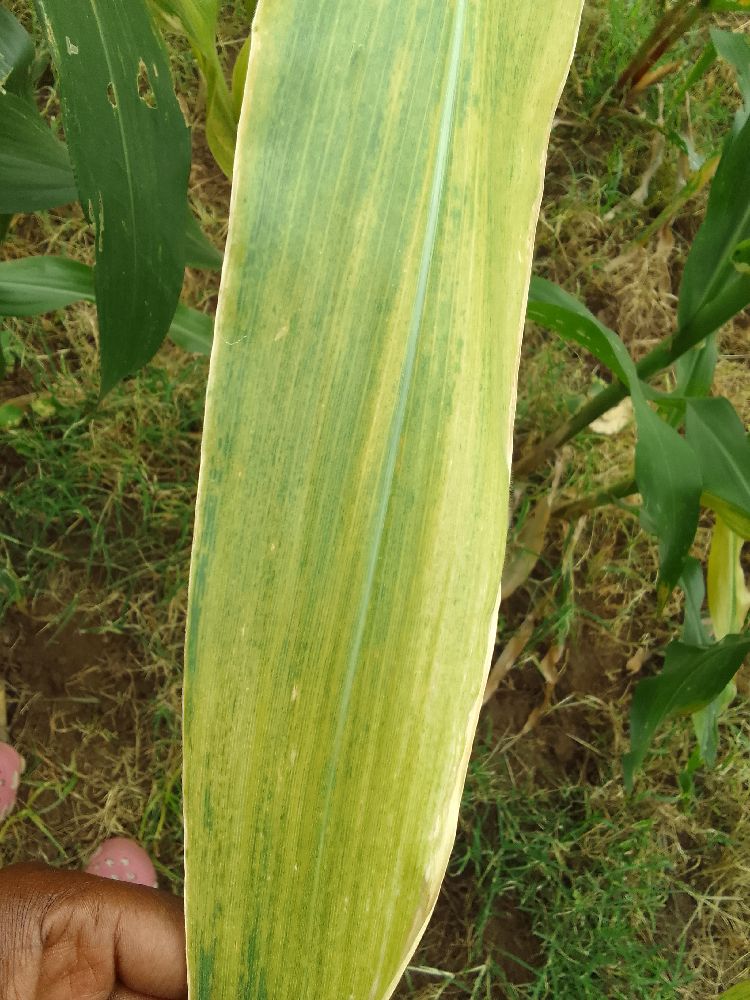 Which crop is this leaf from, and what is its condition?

maize, maize lethal necrosis
